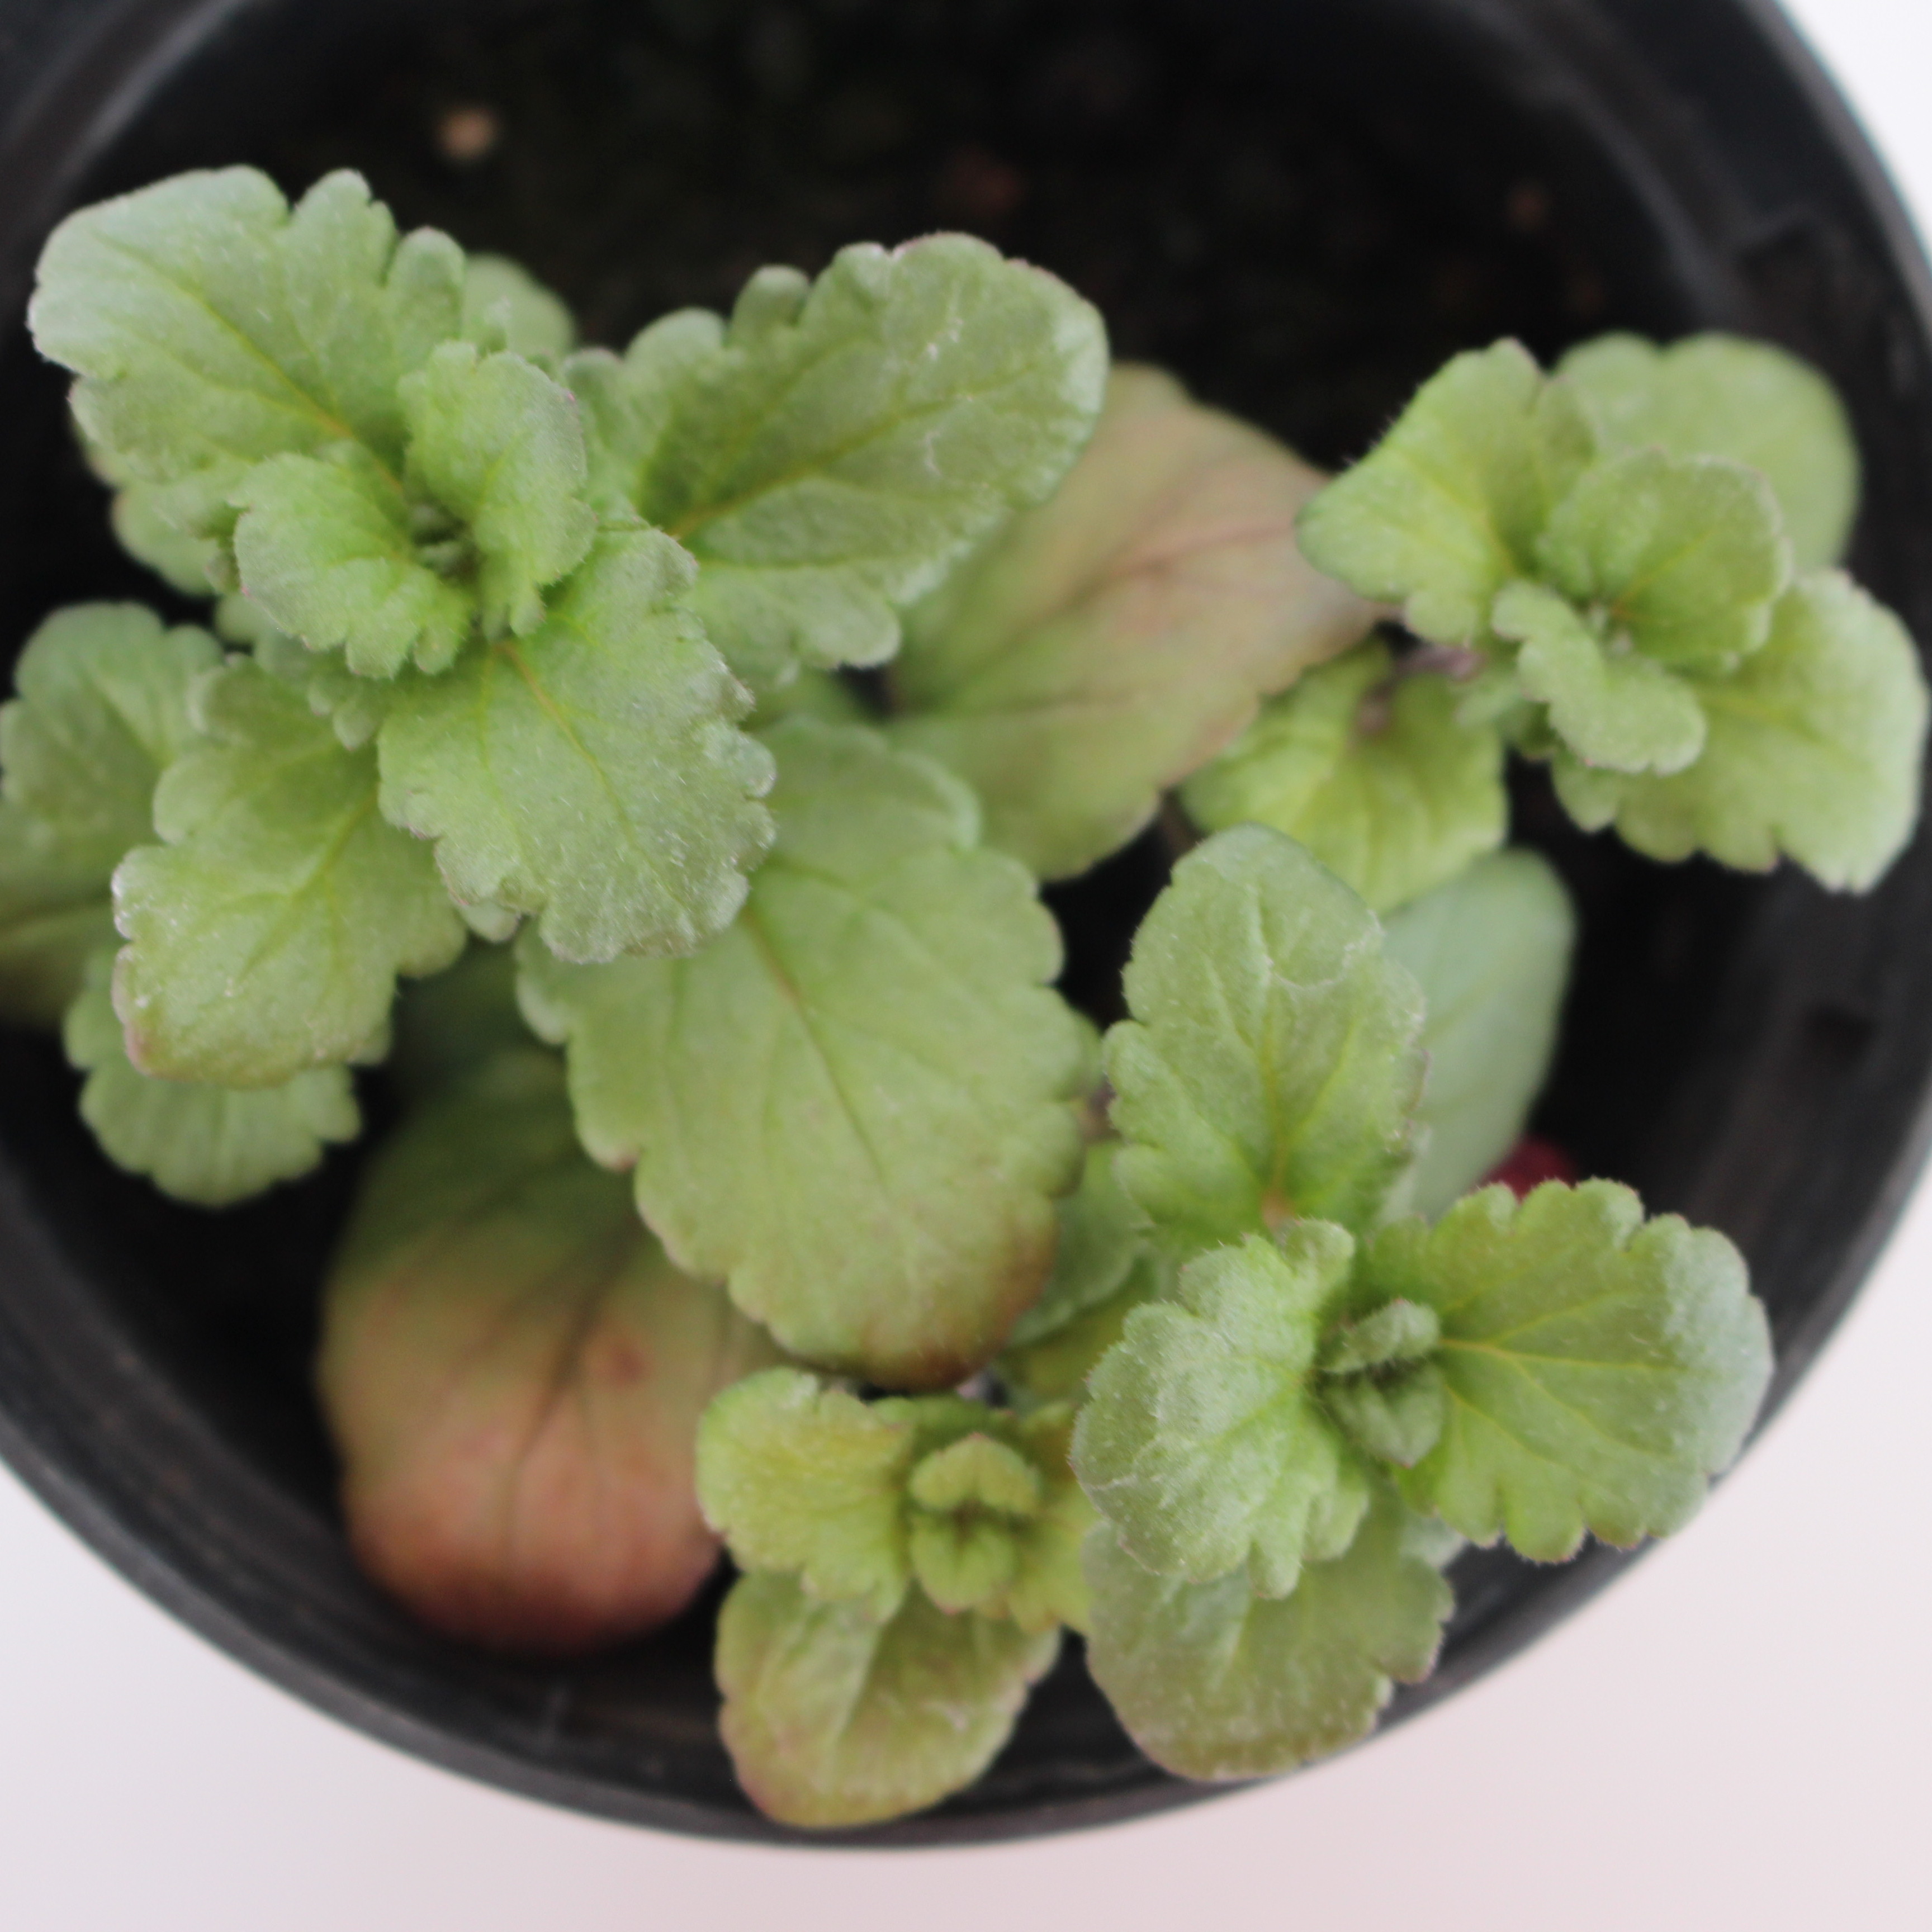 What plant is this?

Veronica persica
